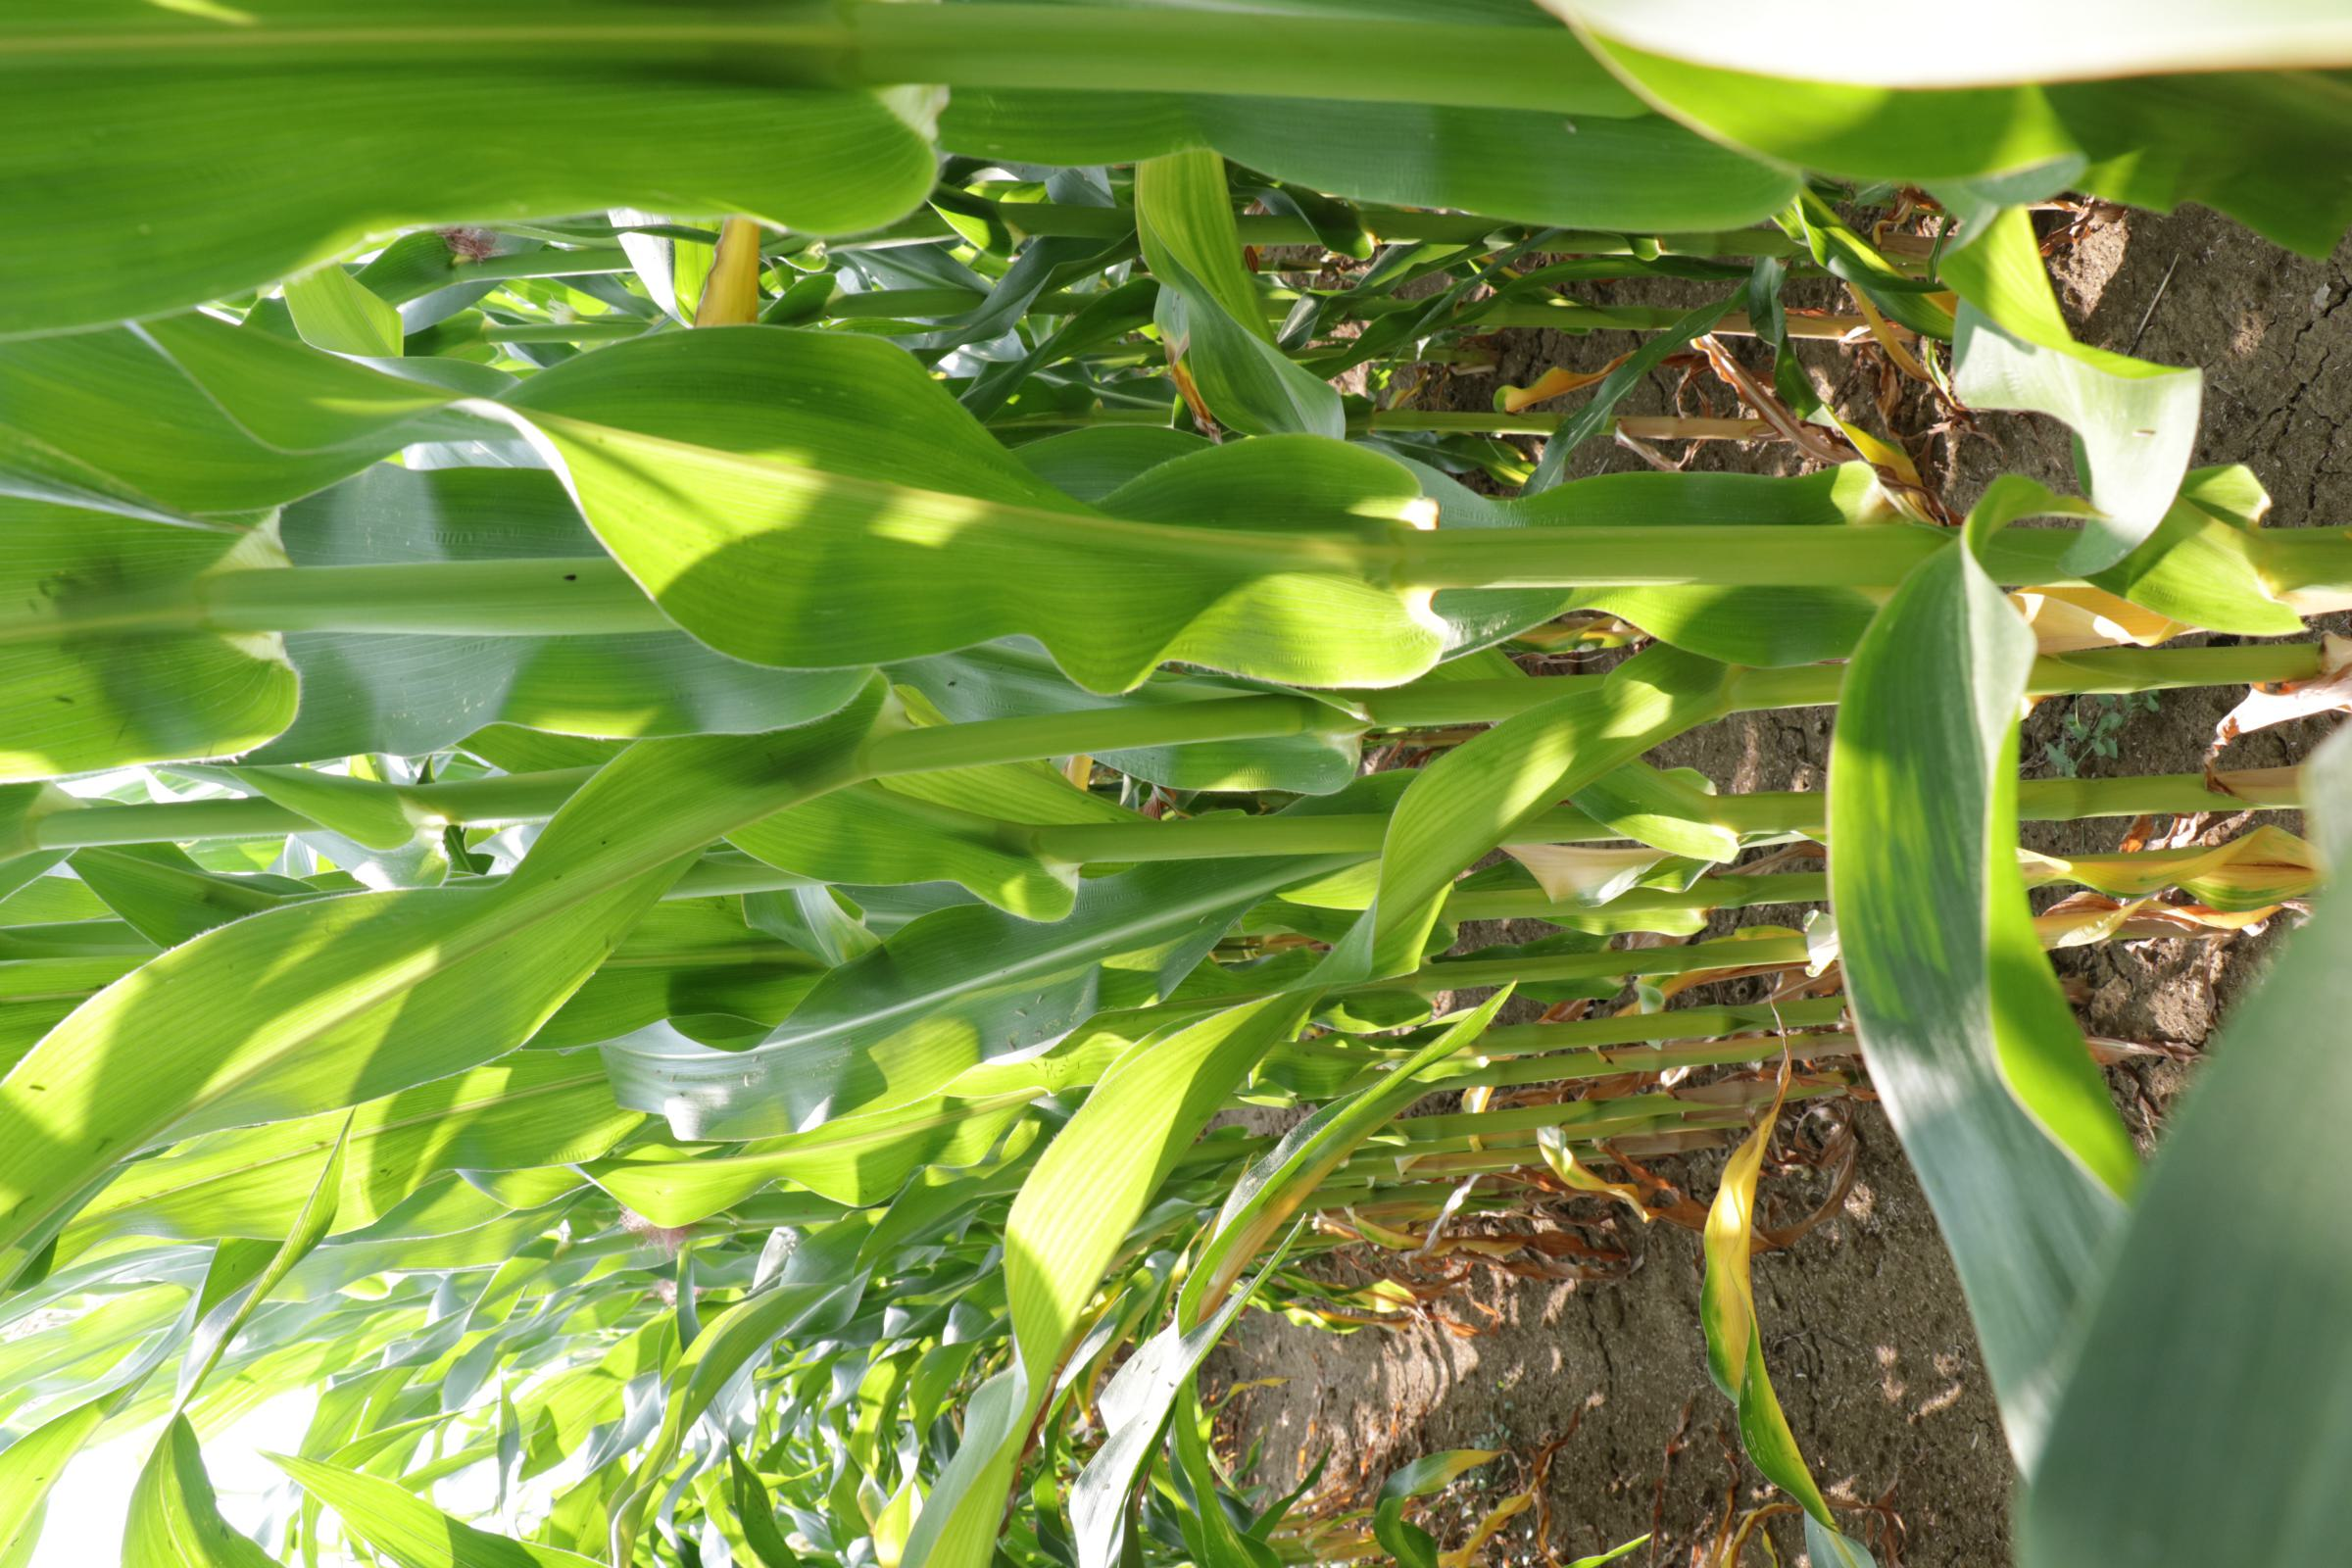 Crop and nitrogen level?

maize, reduced nitrogen fertilisation
